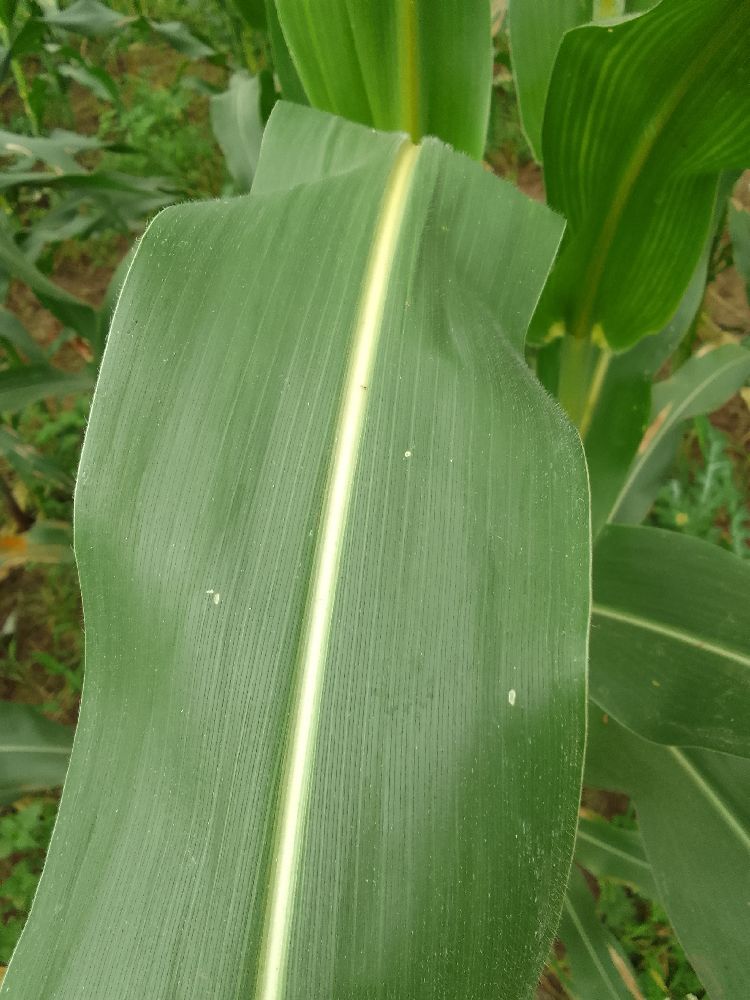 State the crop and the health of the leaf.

maize, healthy
